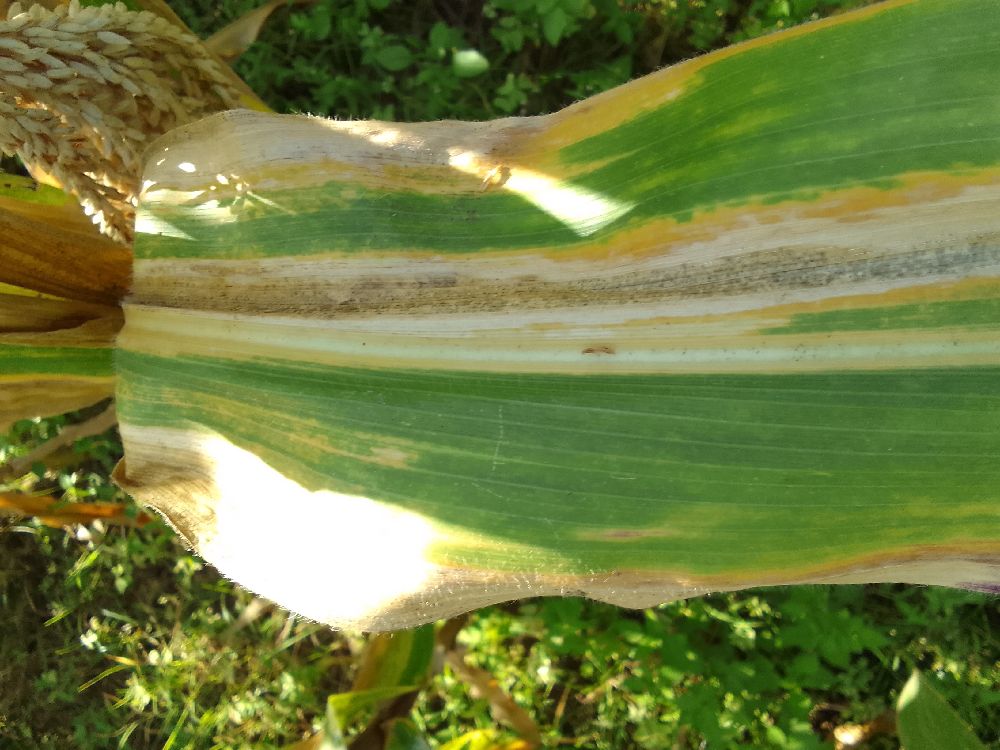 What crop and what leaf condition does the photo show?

maize, maize lethal necrosis
